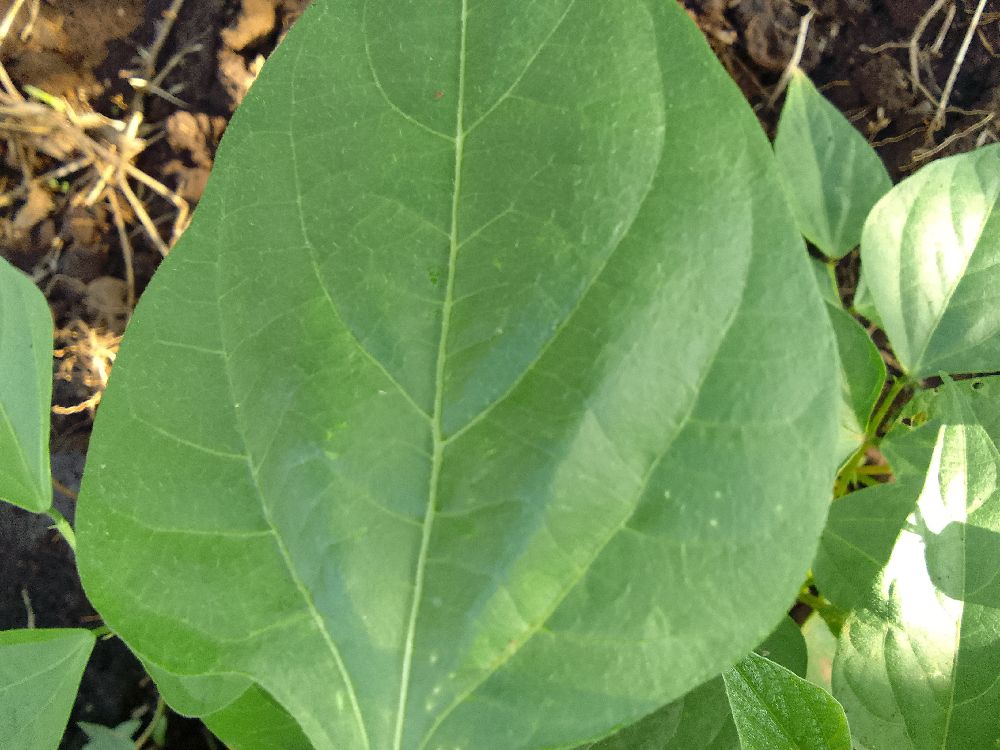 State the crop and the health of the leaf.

common bean, healthy
